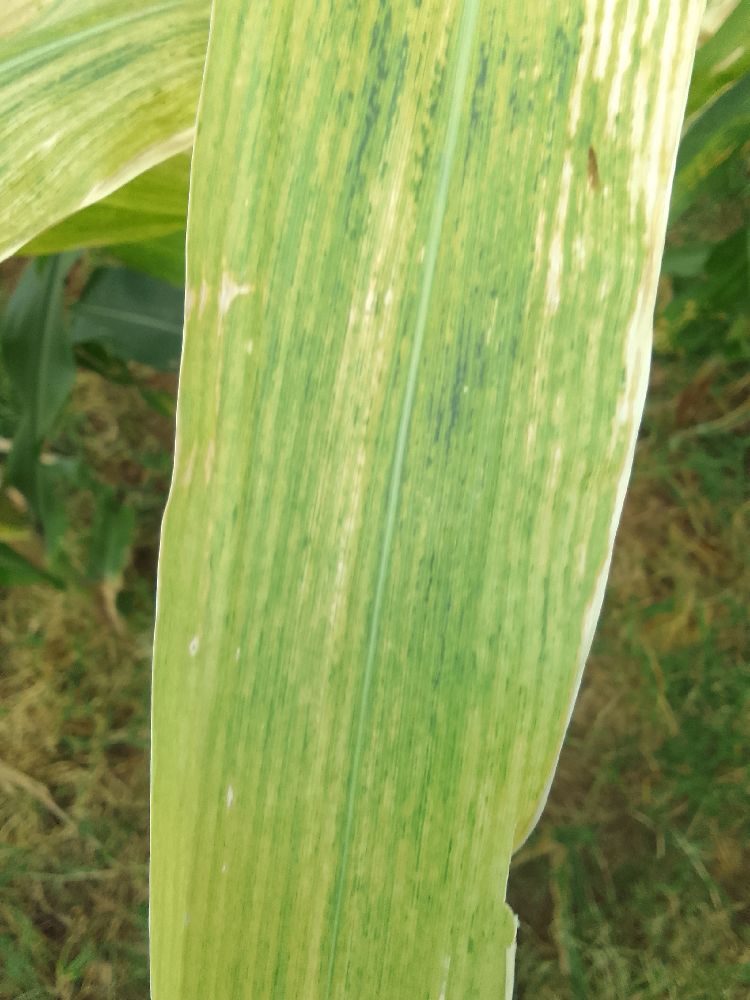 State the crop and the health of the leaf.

maize, maize lethal necrosis
